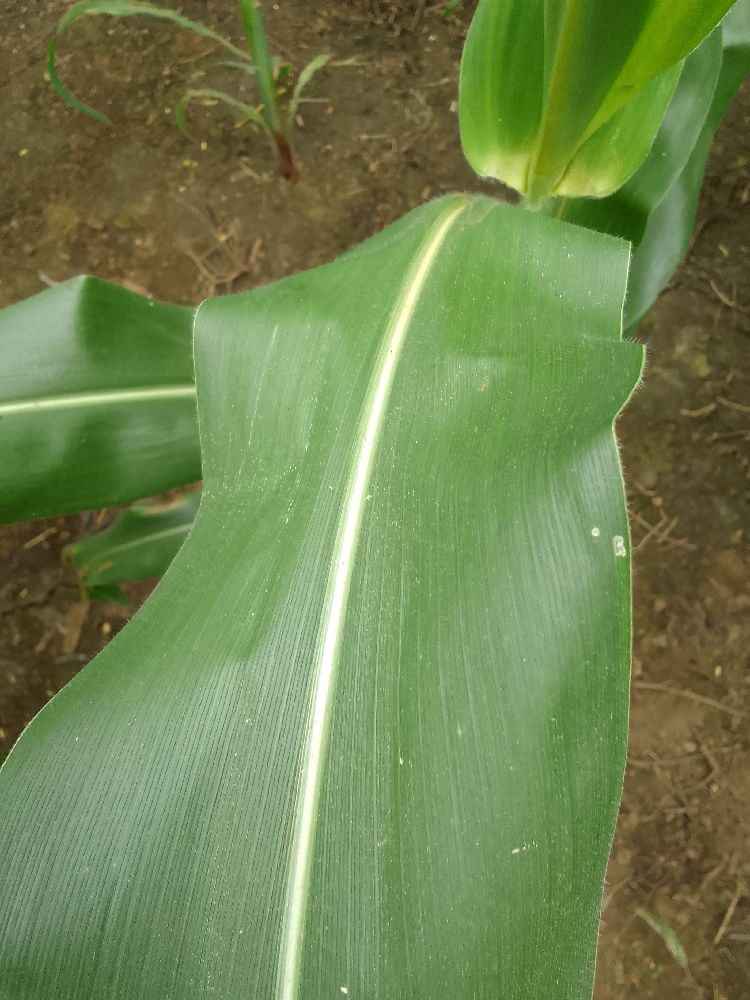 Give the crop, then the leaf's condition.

maize, healthy
